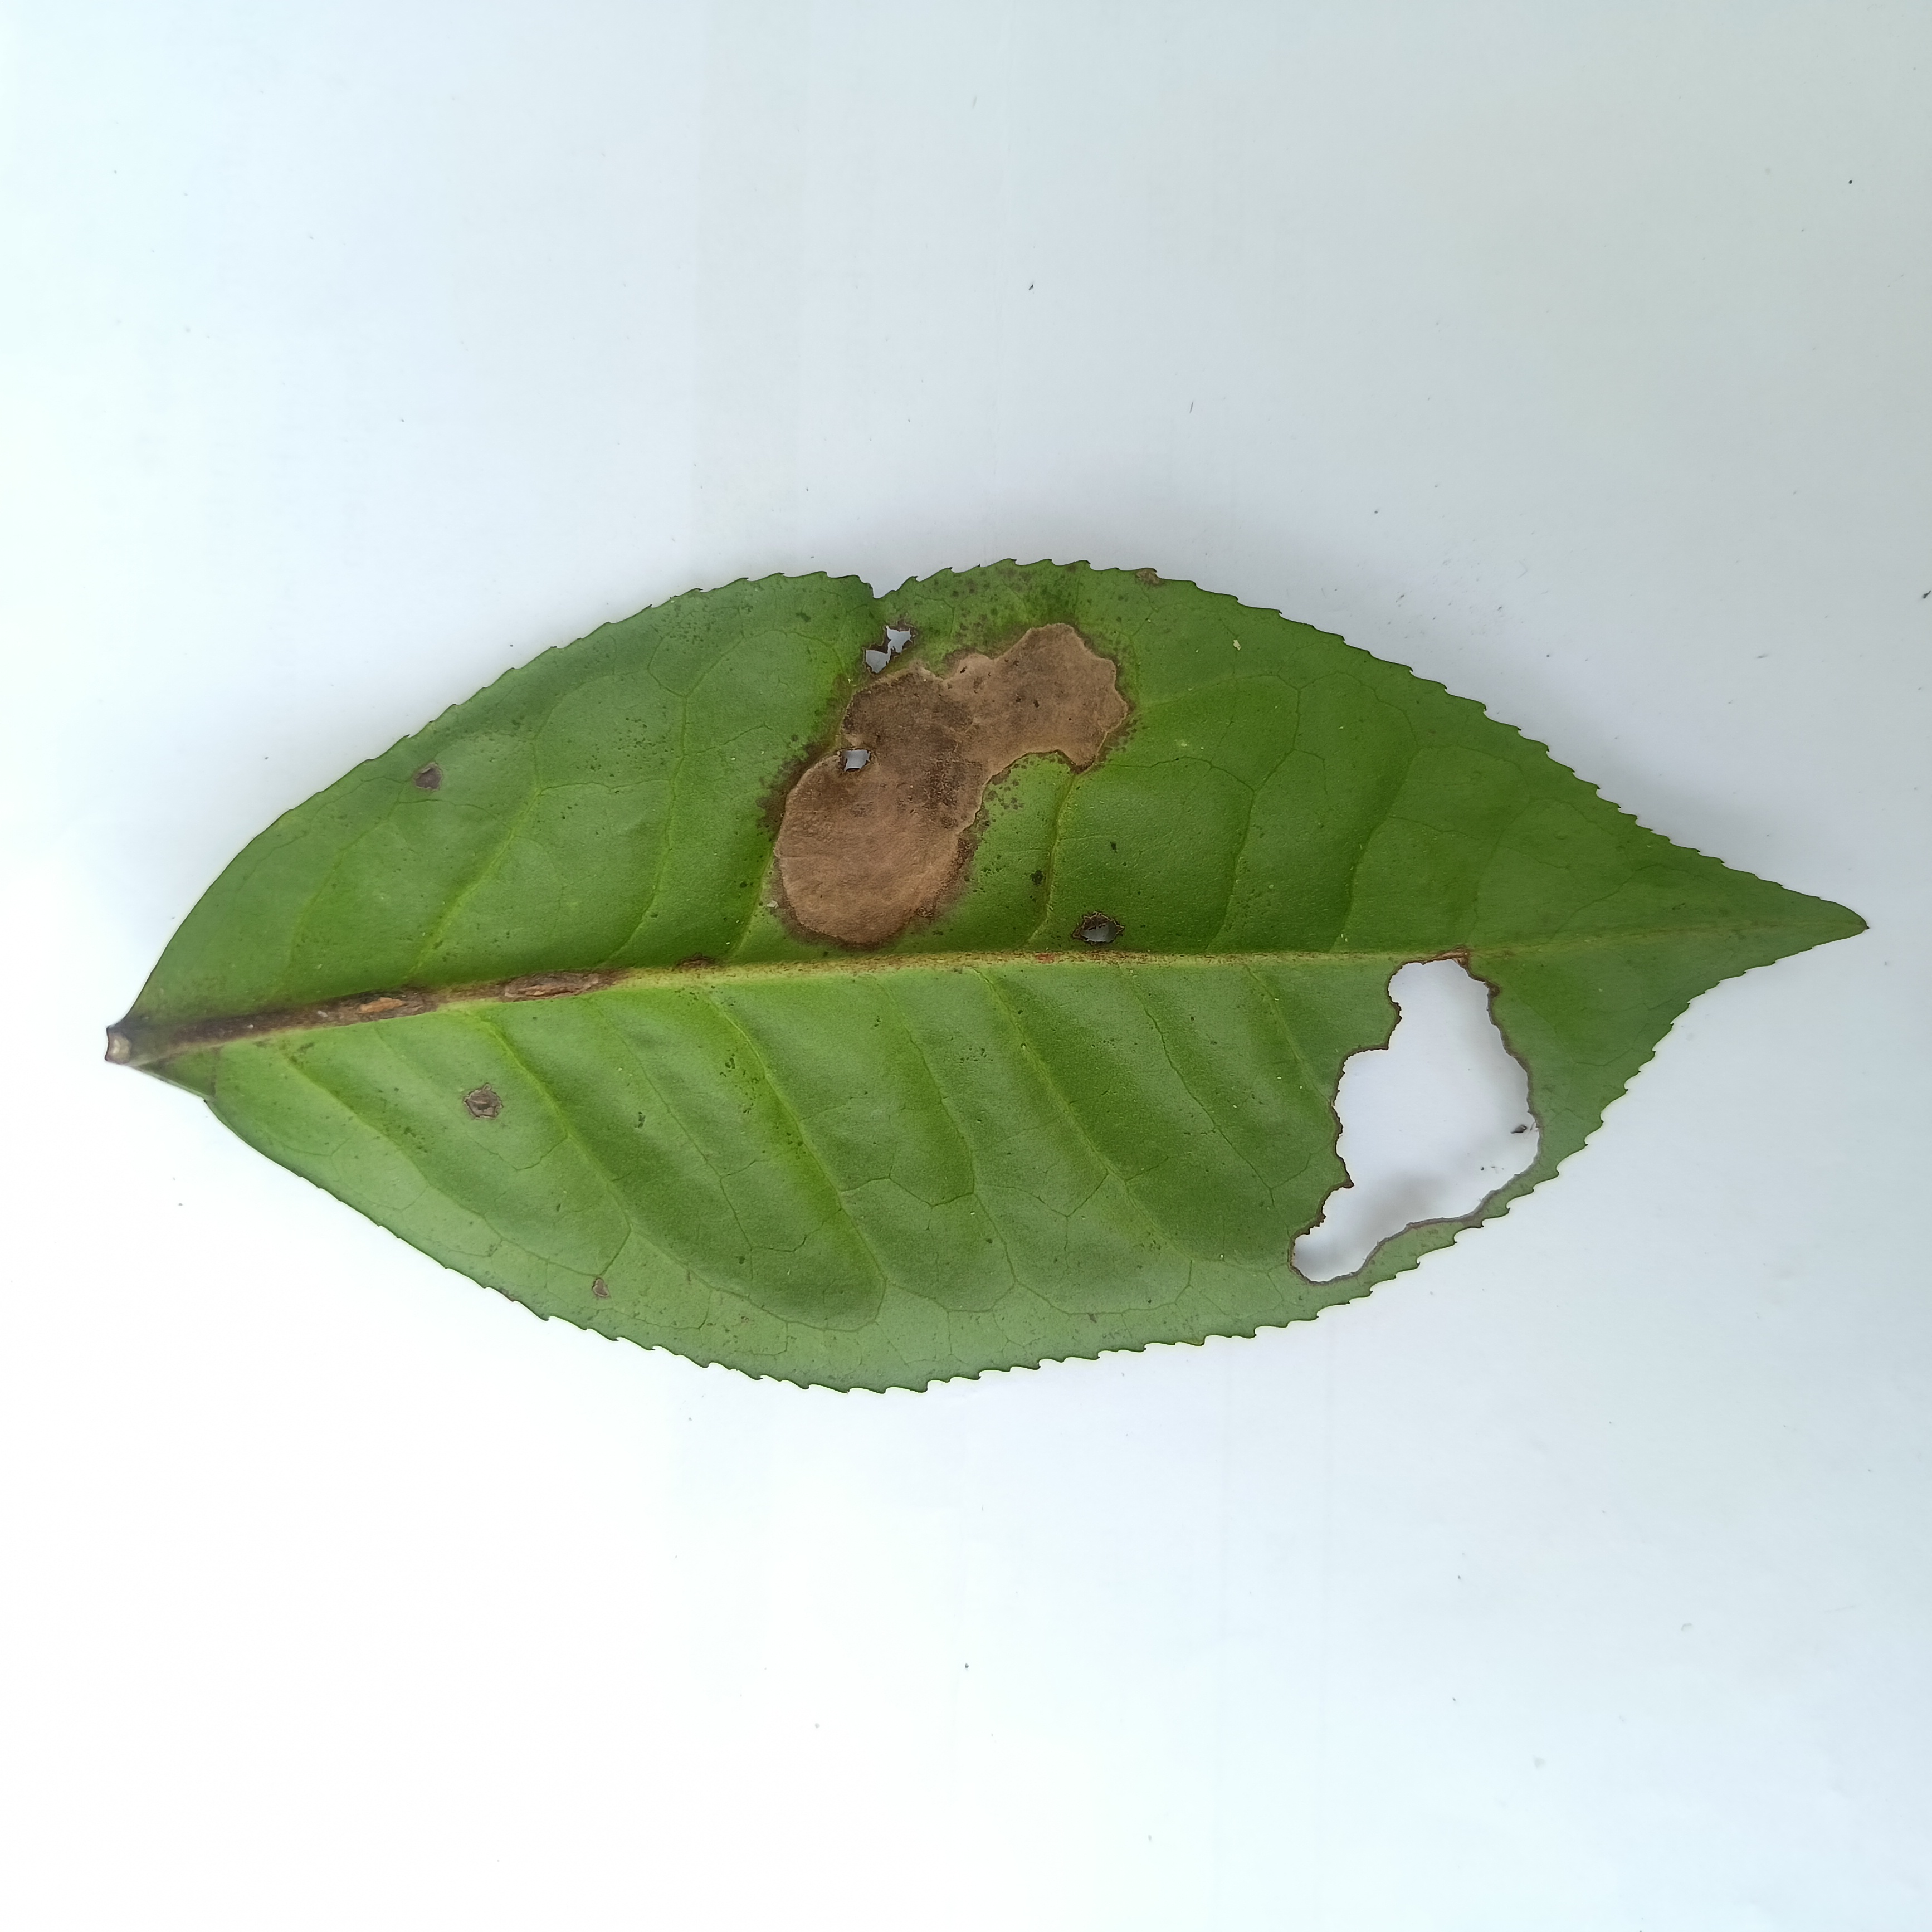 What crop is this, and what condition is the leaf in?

tea, brown blight
